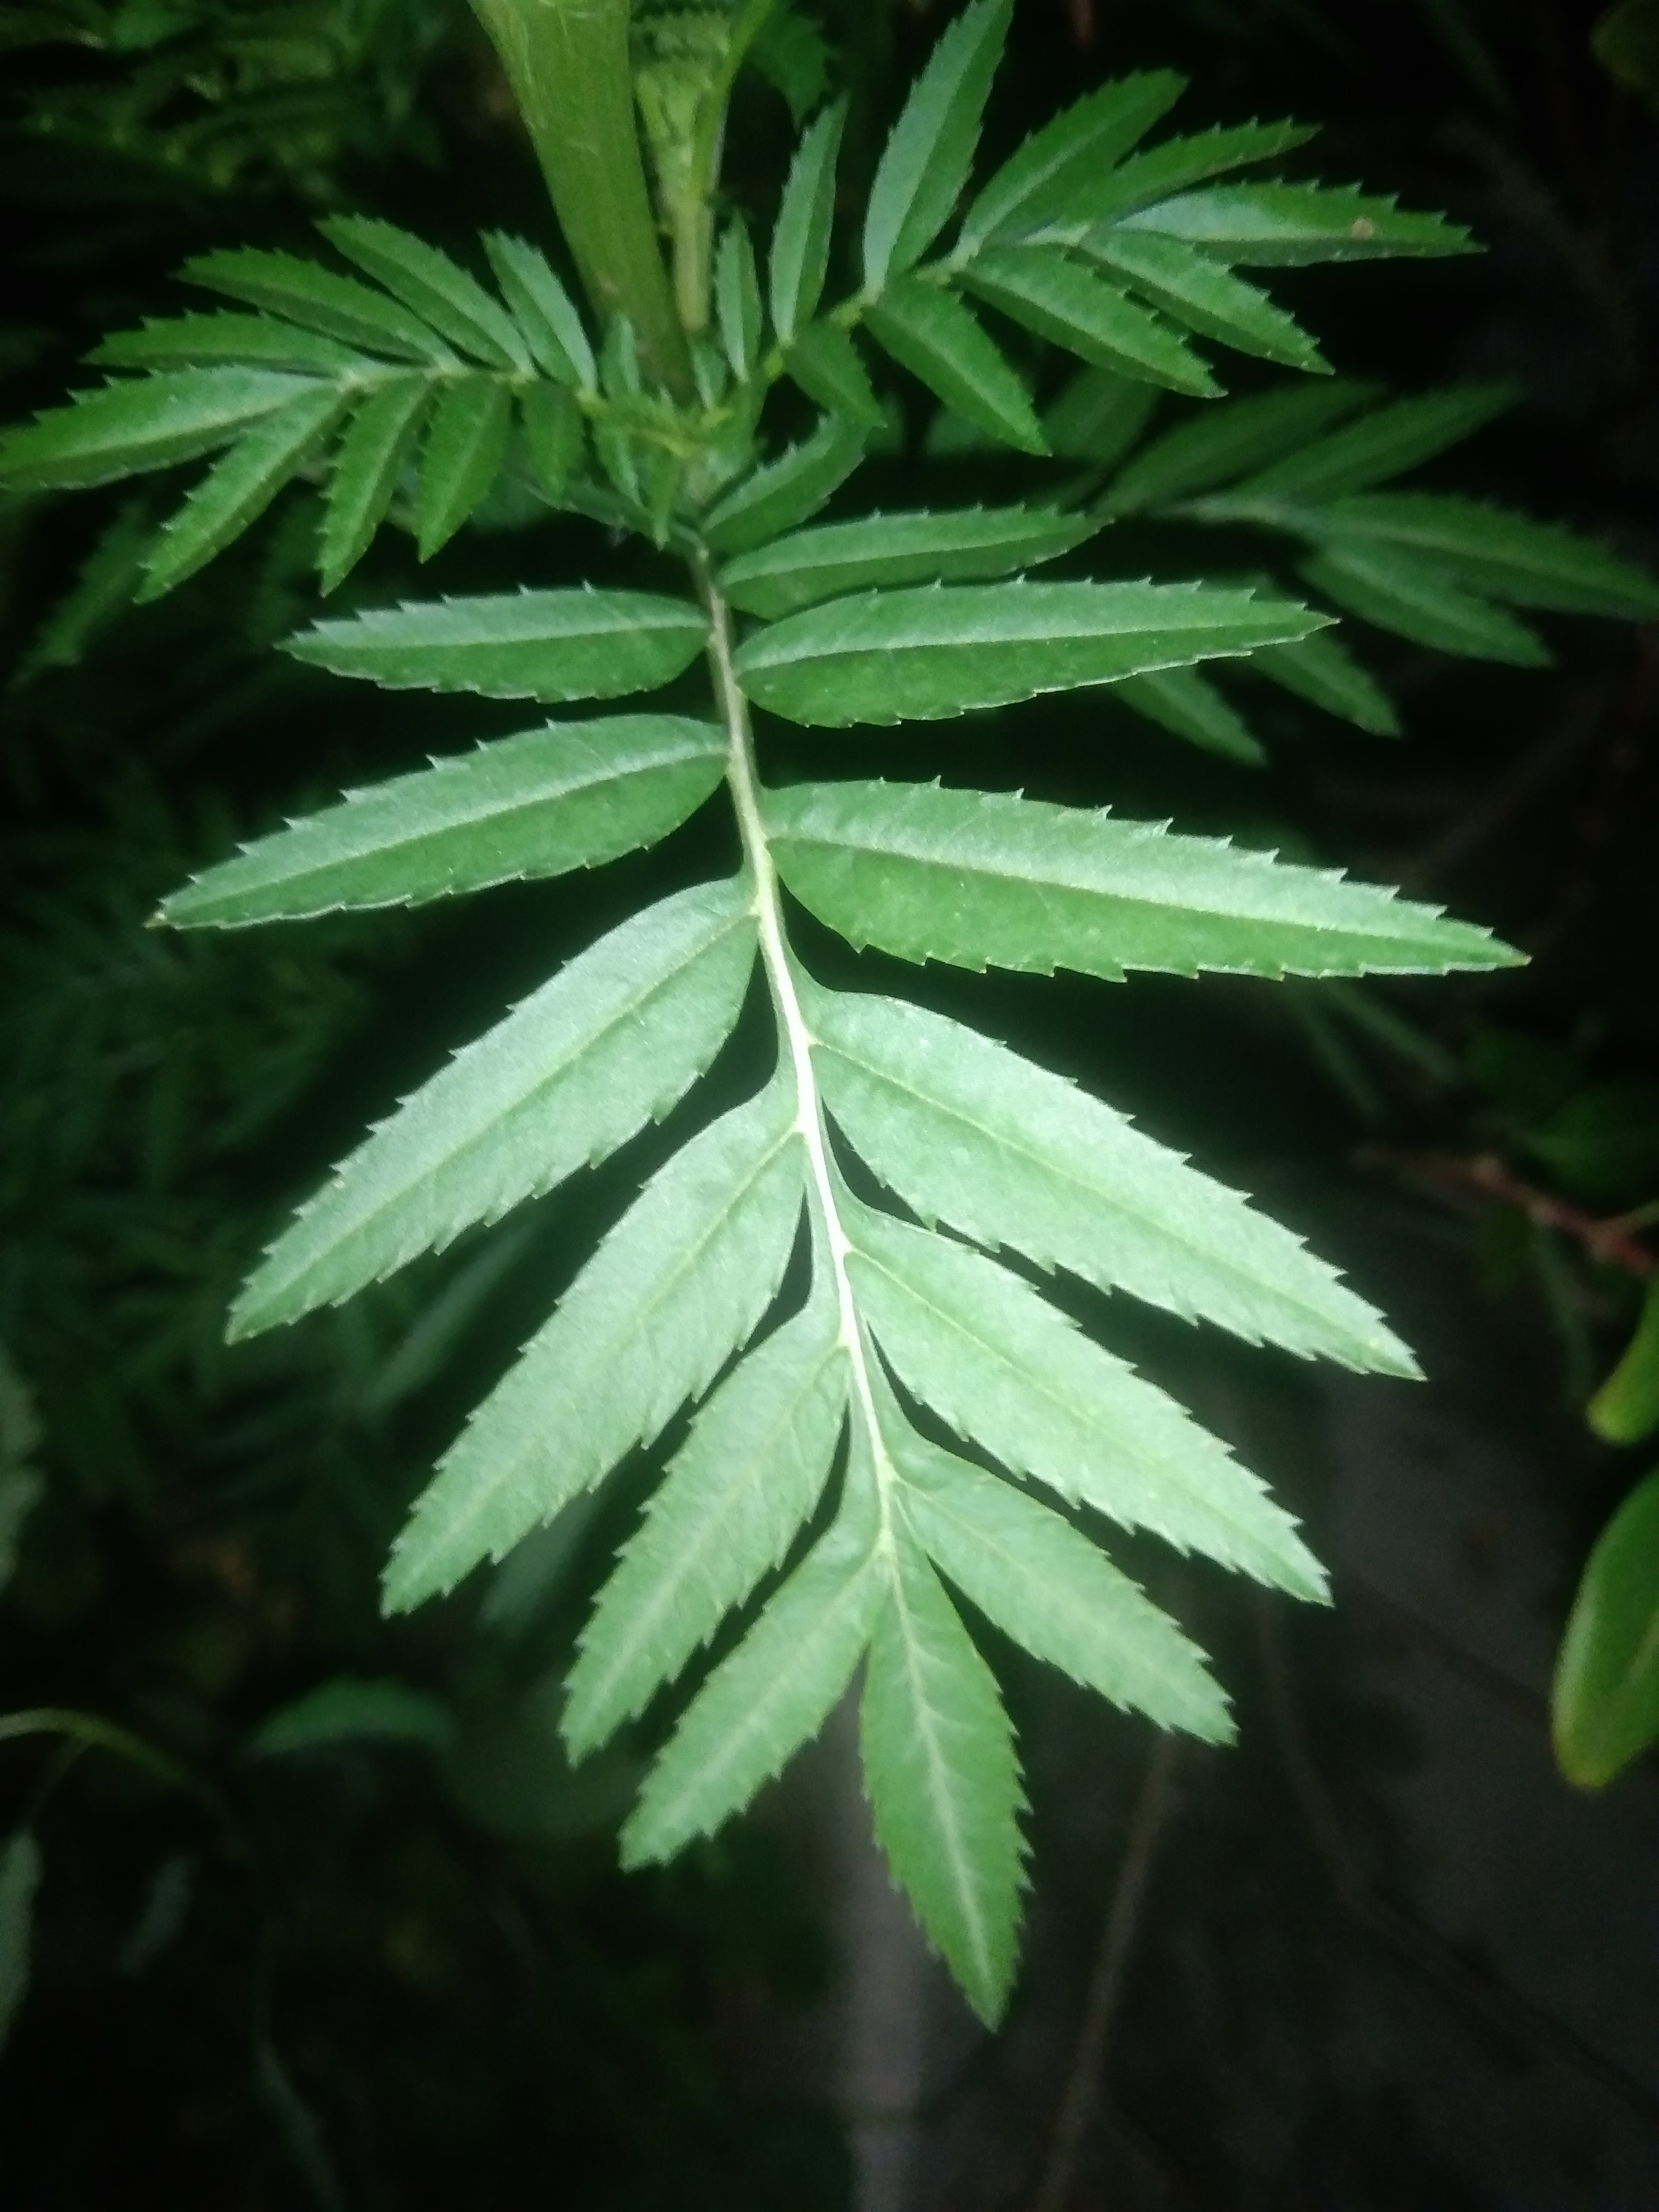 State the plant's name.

marigold
